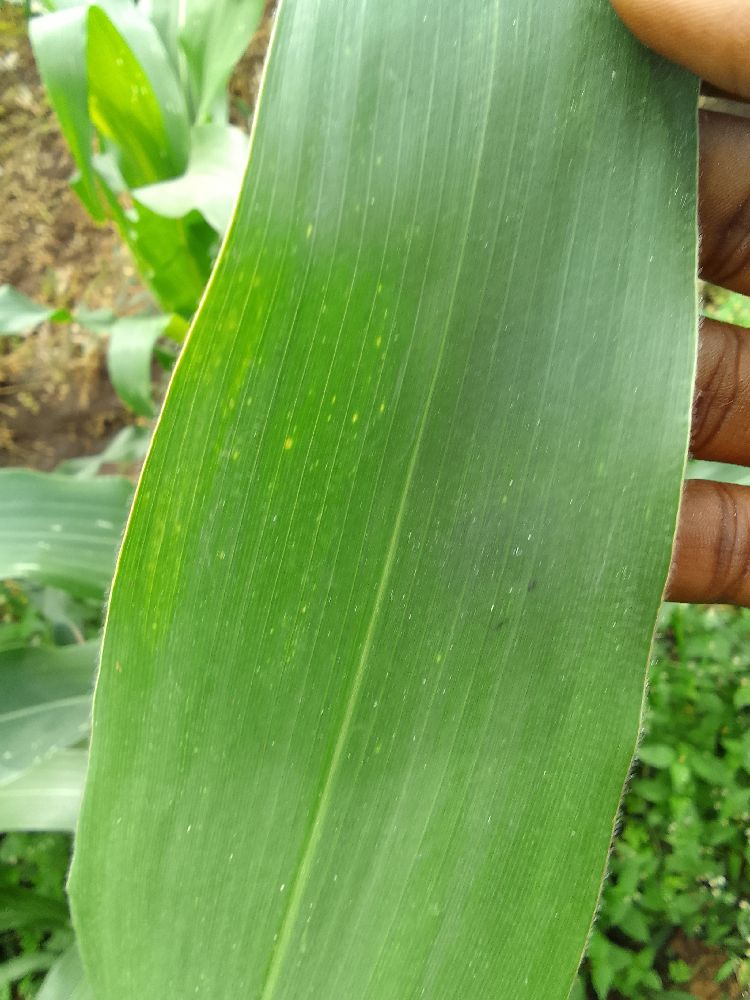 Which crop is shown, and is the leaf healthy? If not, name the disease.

maize, healthy
